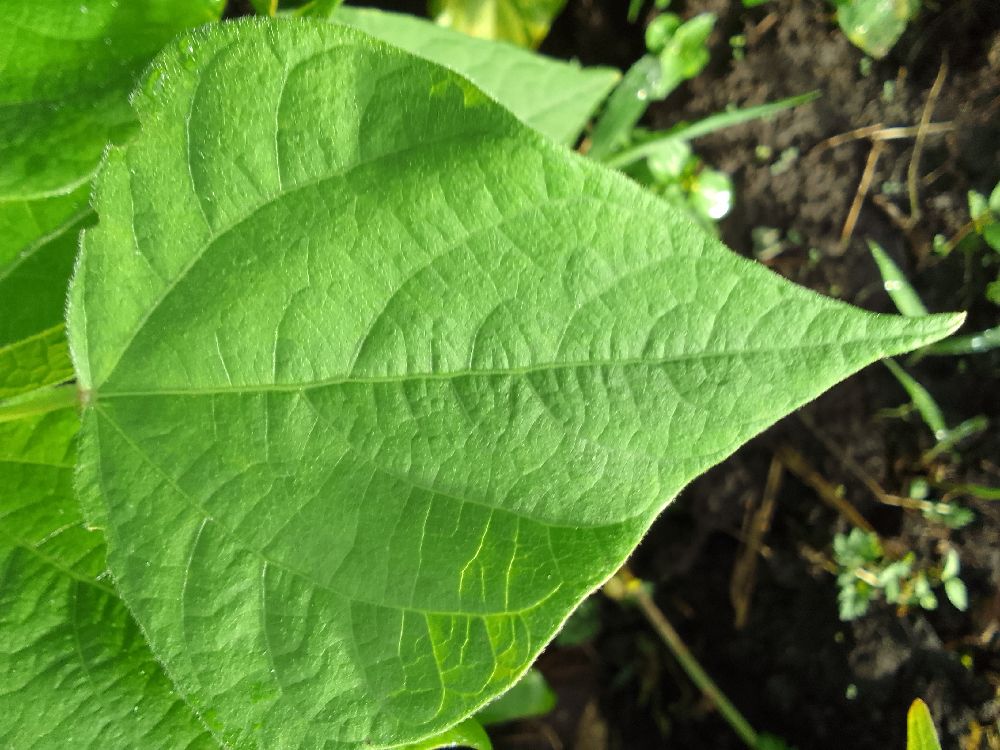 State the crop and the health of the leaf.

common bean, healthy
